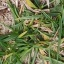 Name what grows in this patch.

grass
